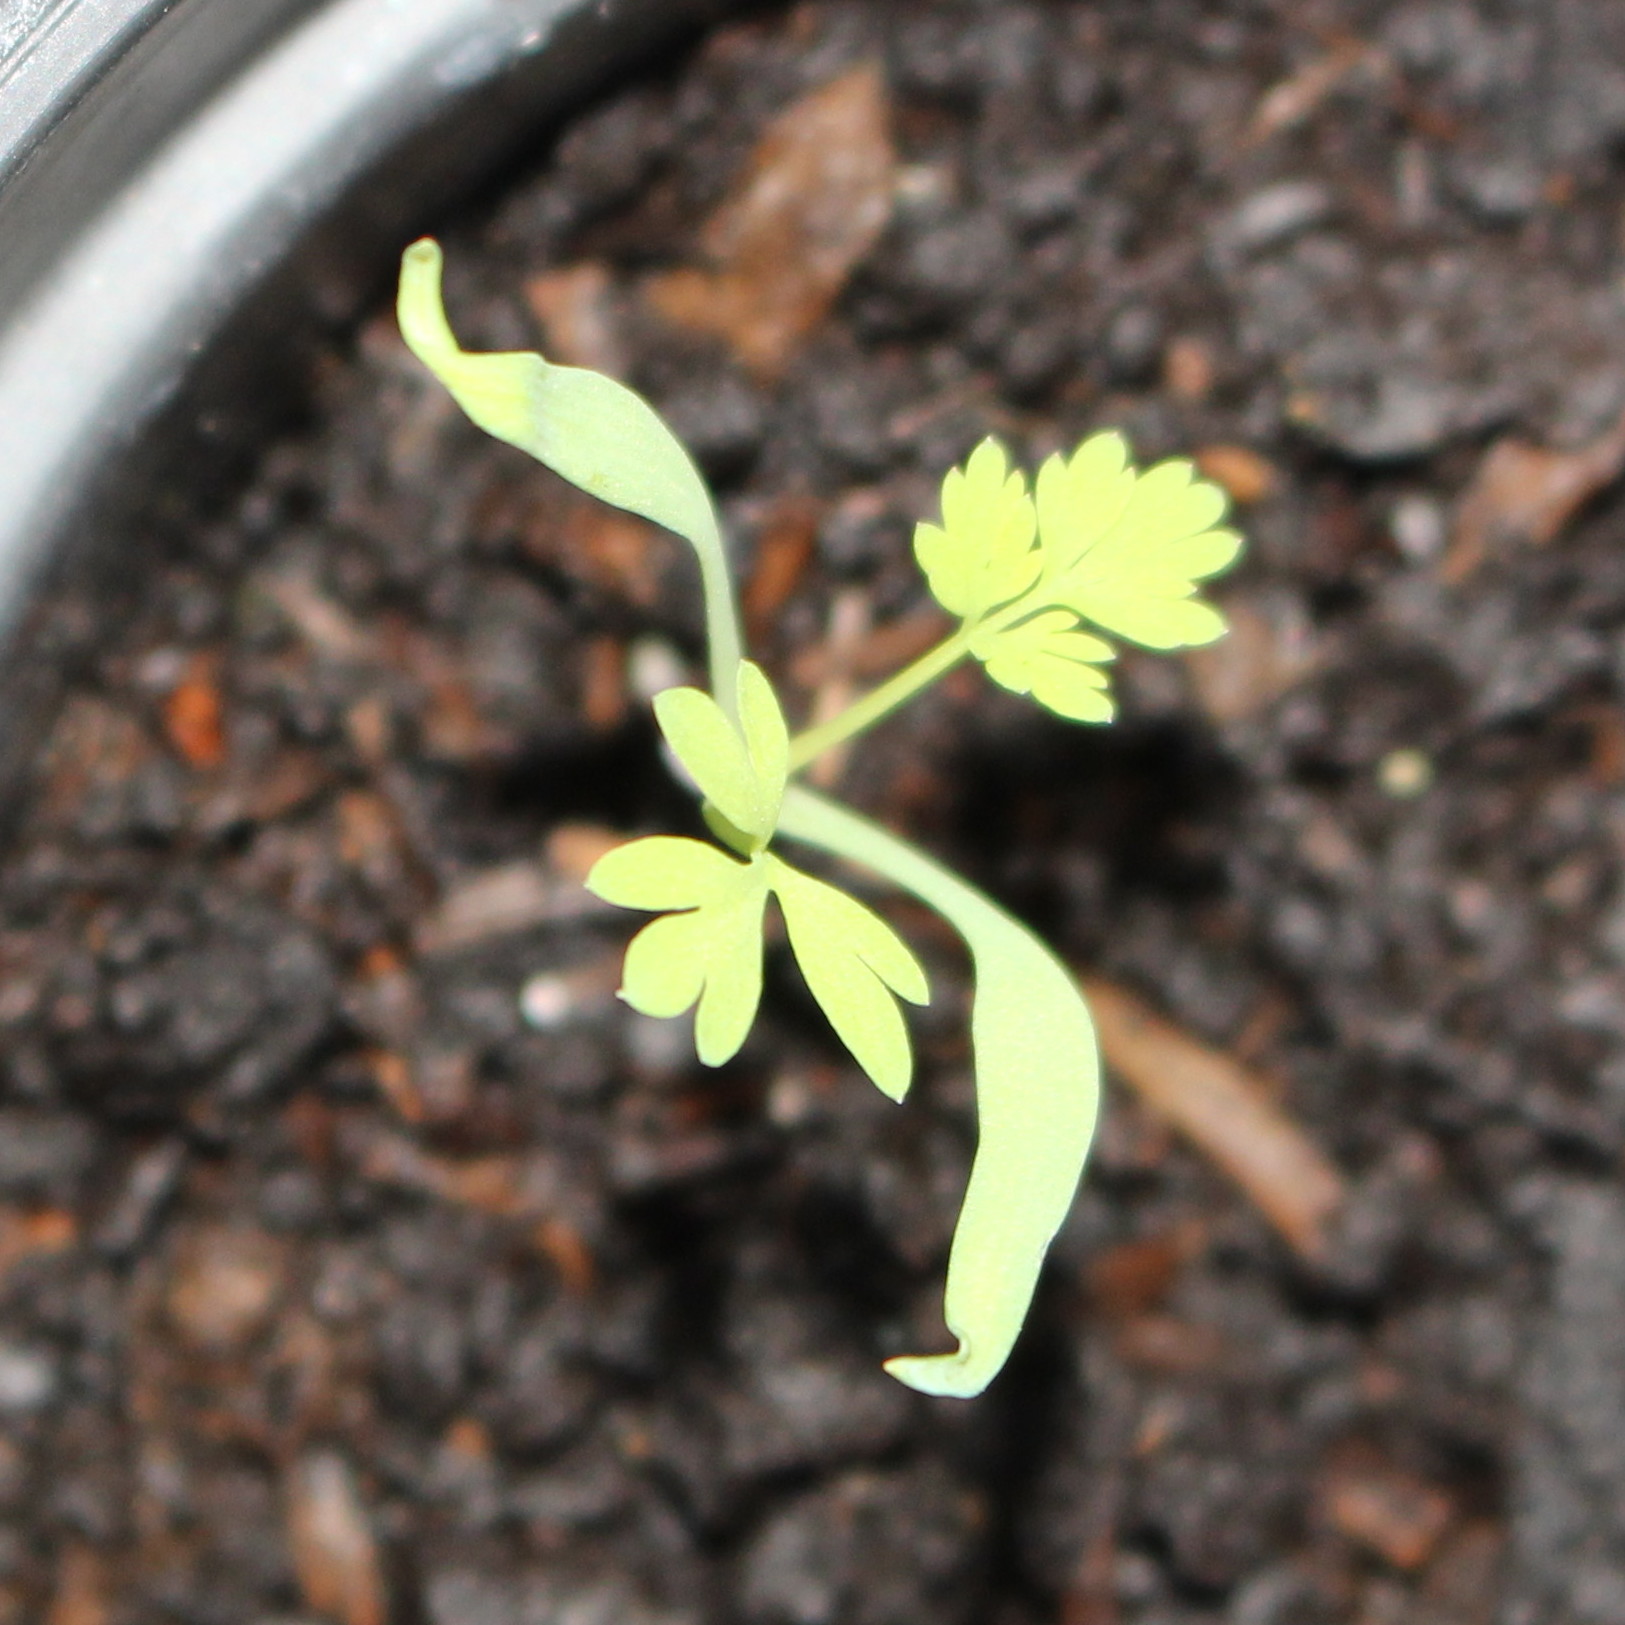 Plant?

Fumaria officinalis
